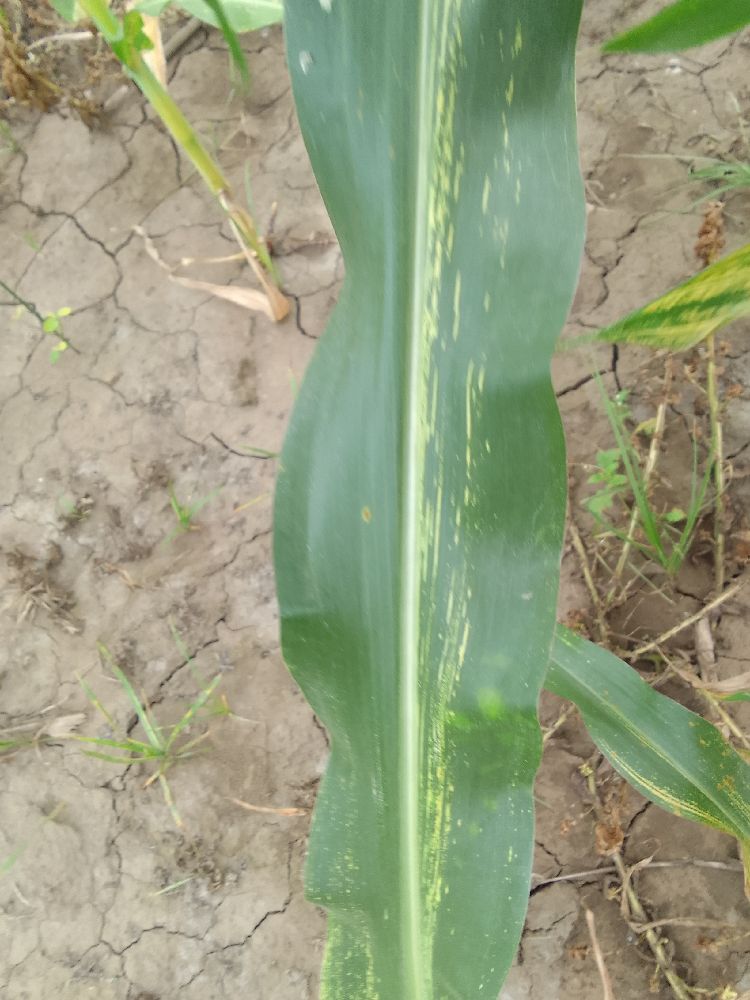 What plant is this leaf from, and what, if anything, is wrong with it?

maize, maize streak virus
